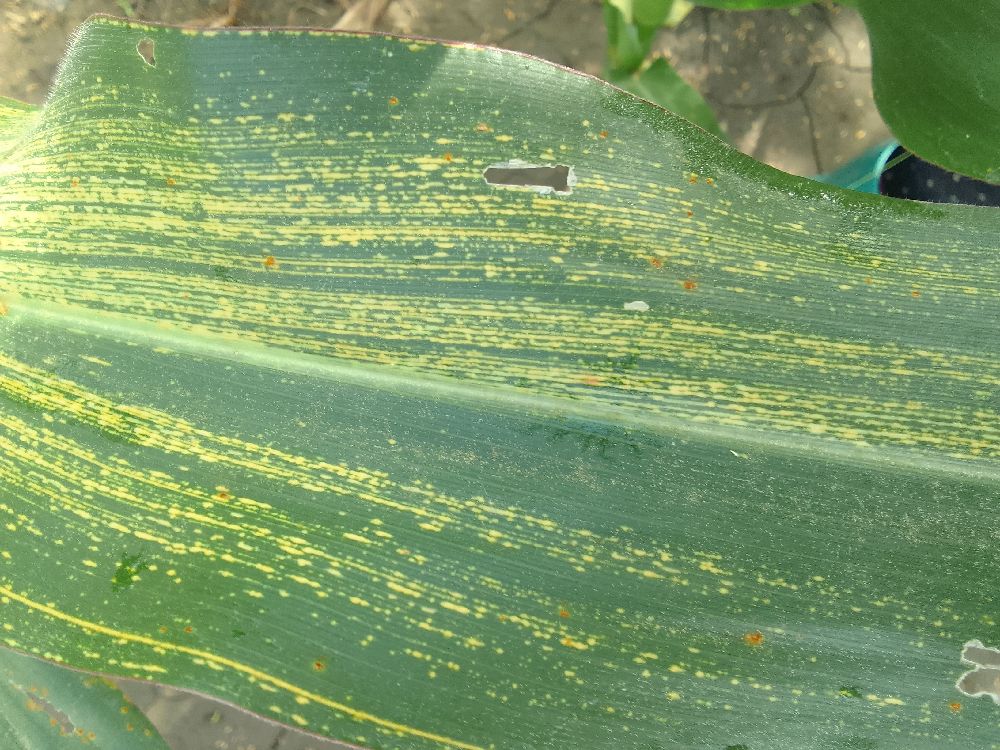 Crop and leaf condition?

maize, maize streak virus
